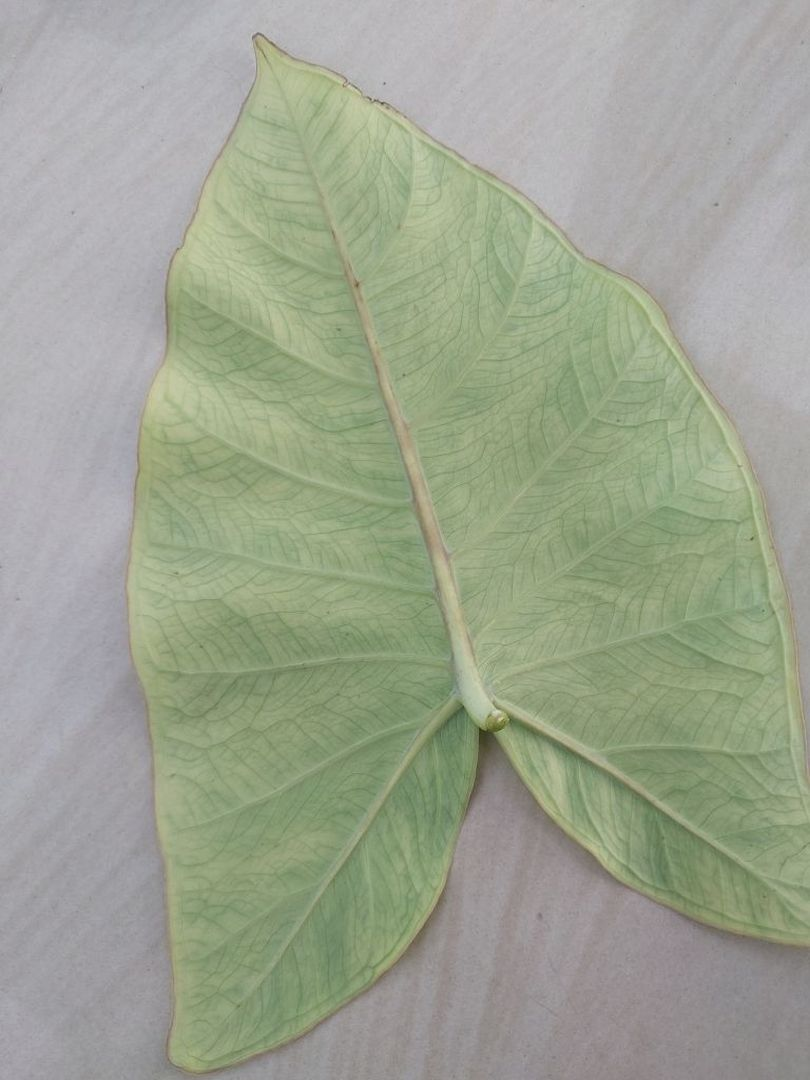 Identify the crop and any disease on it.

taro, mosaic
